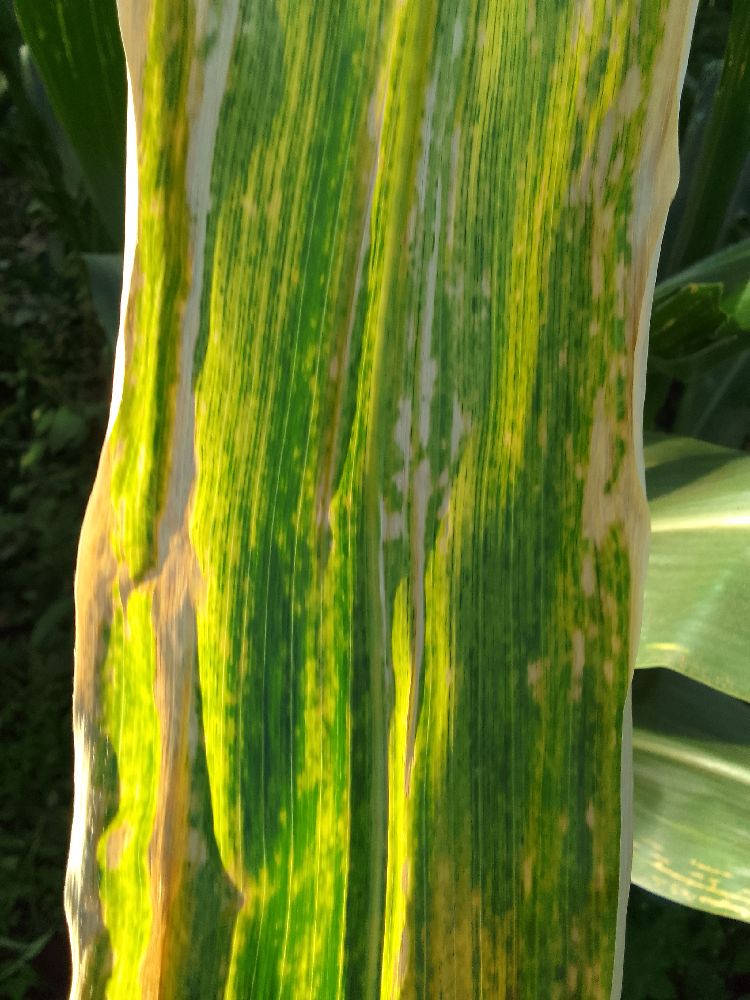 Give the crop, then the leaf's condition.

maize, maize lethal necrosis
